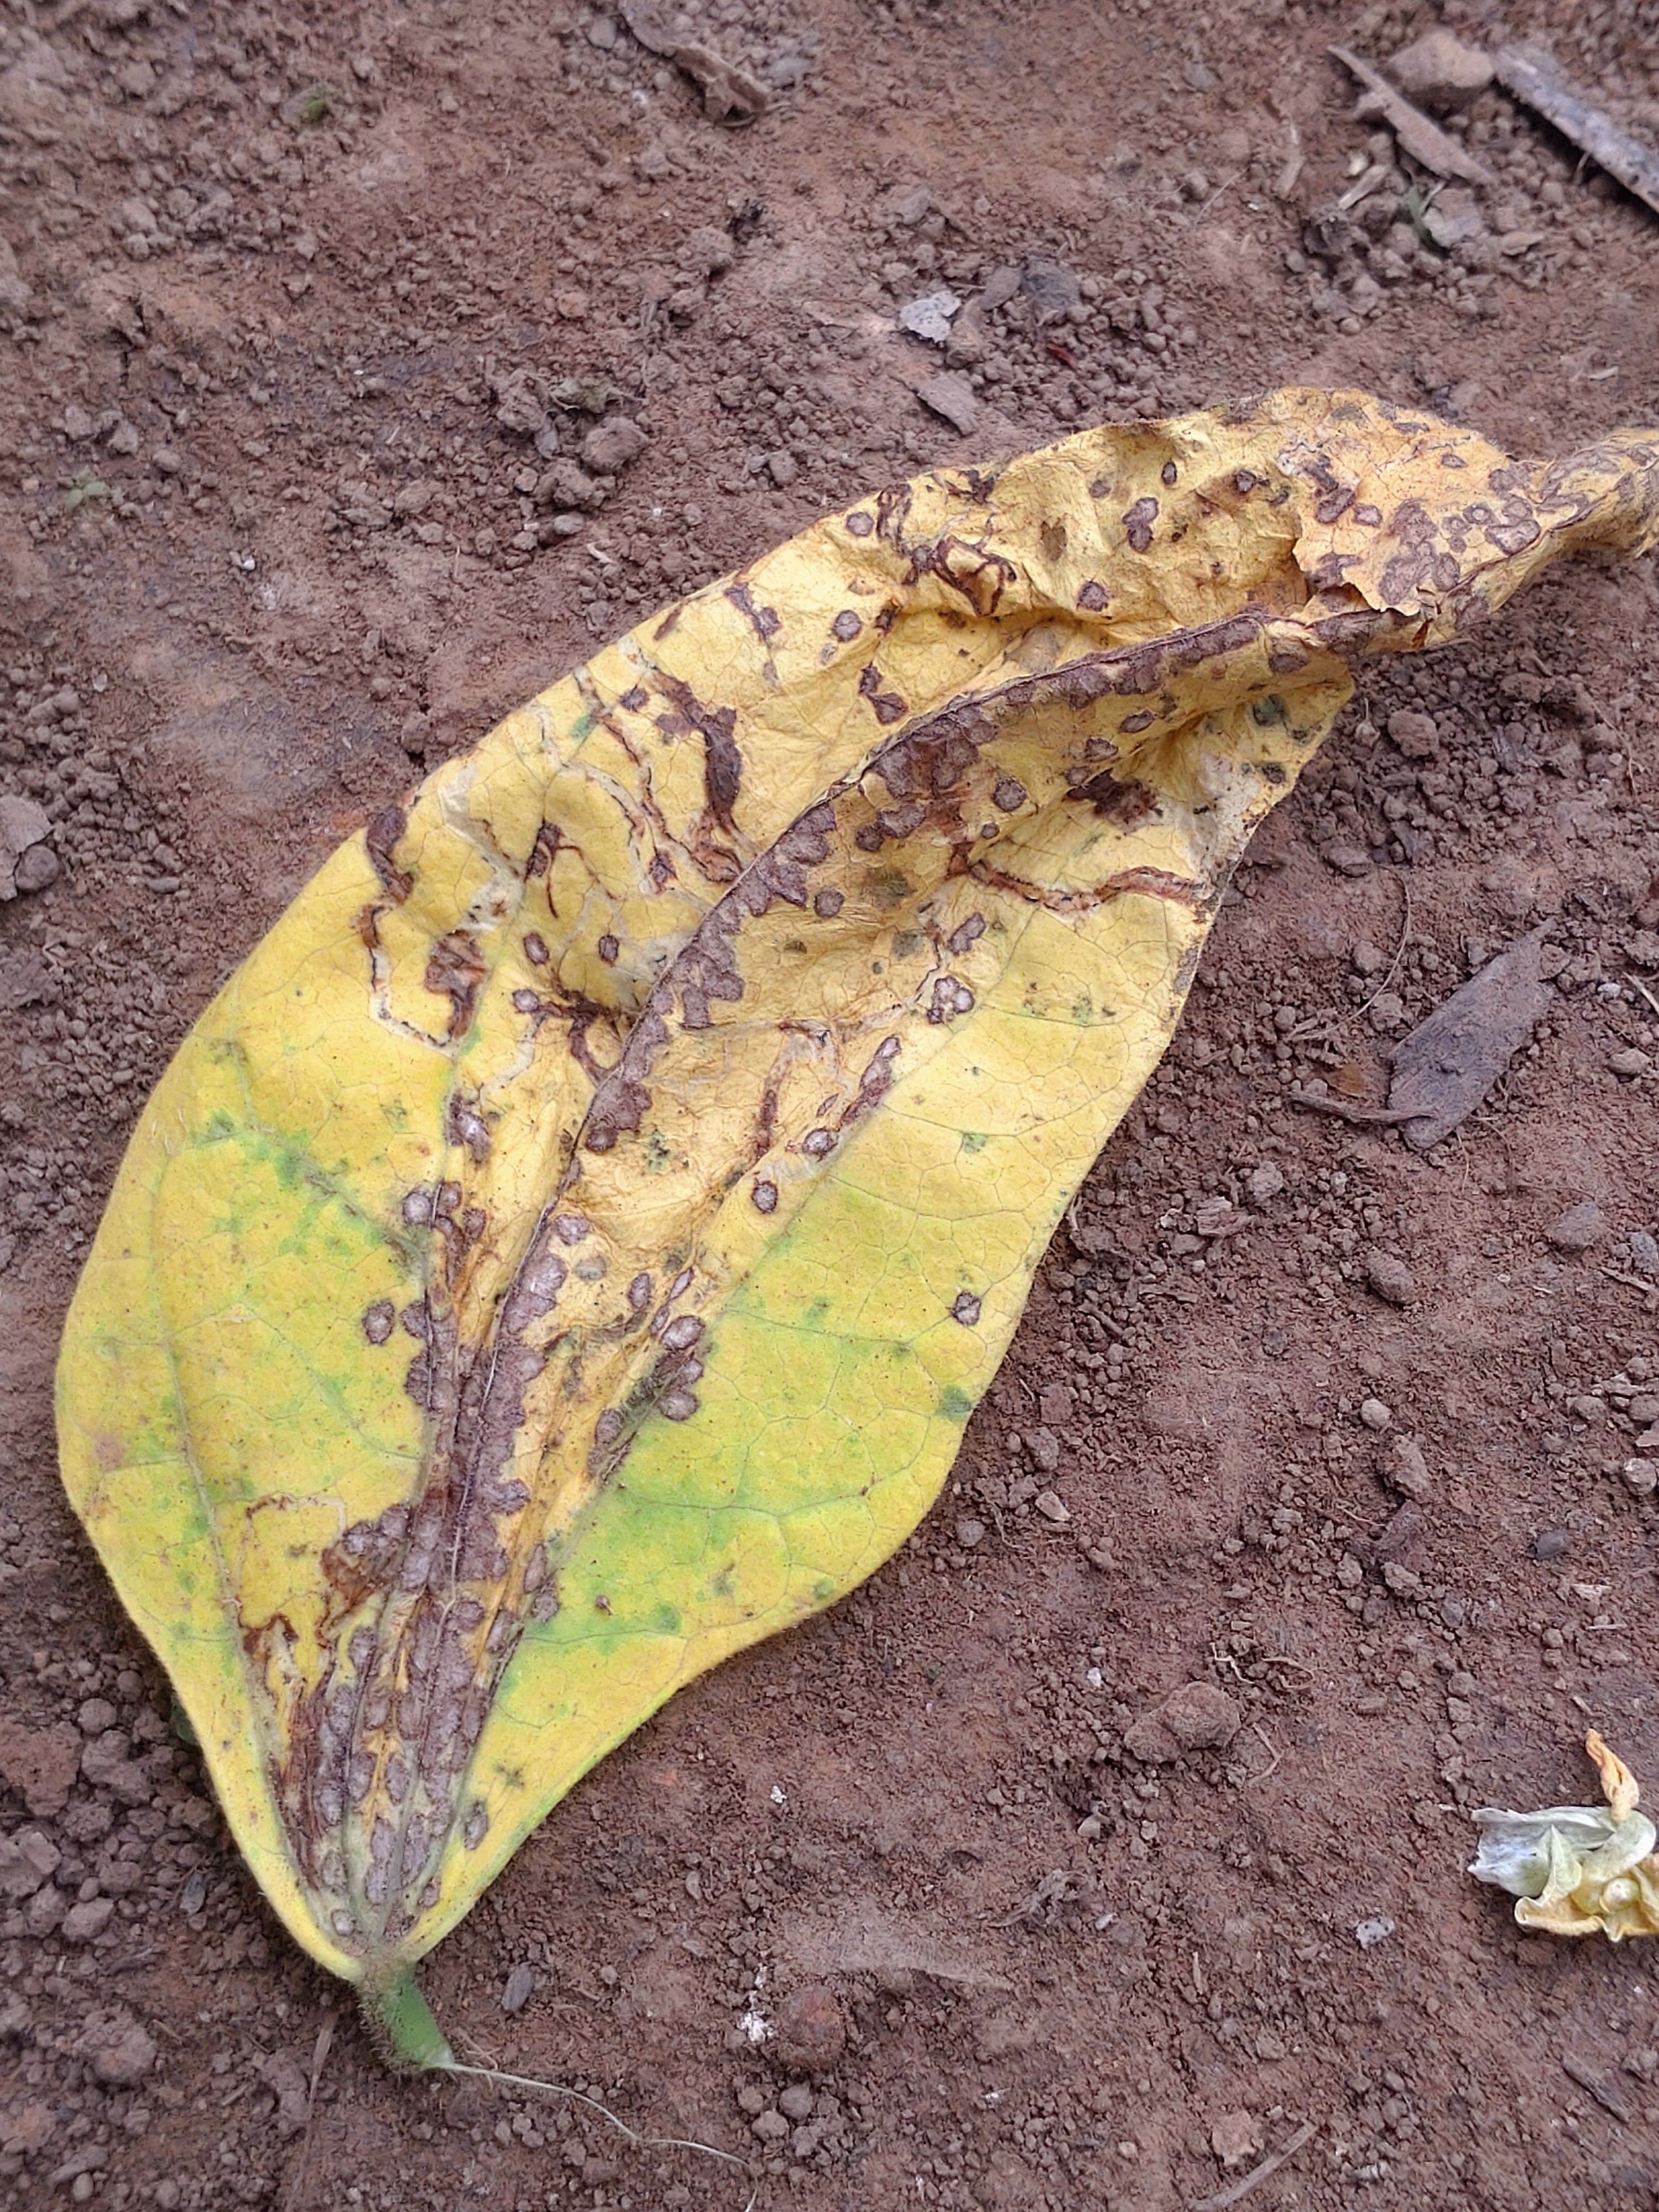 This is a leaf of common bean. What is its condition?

anthracnose
